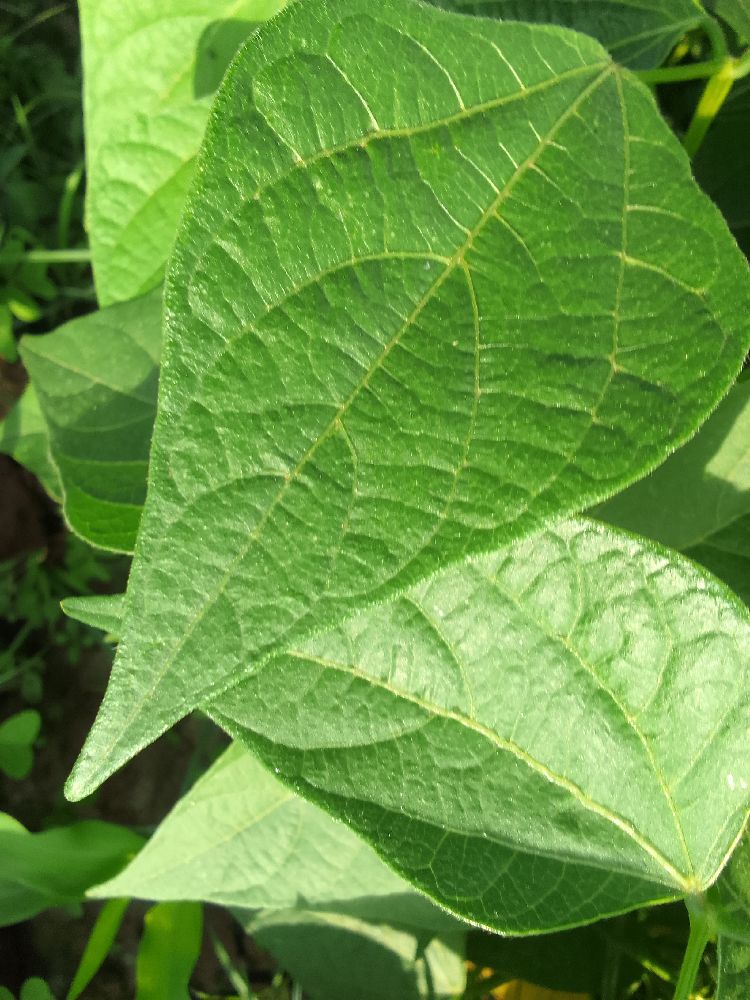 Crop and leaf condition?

common bean, healthy
